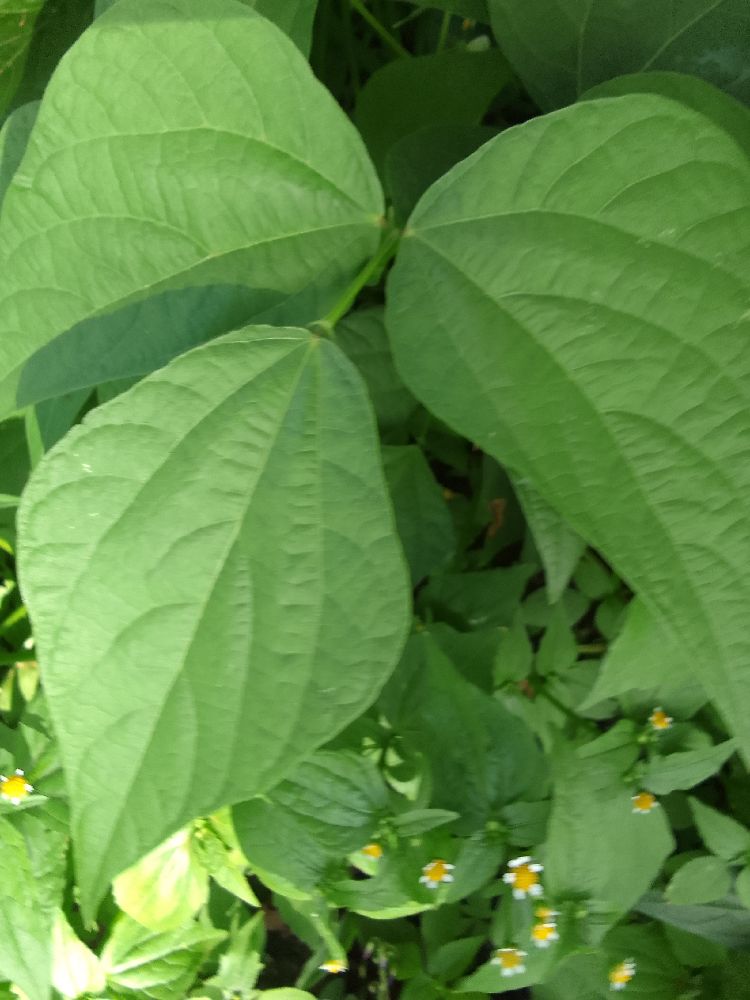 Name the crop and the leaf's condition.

common bean, healthy
